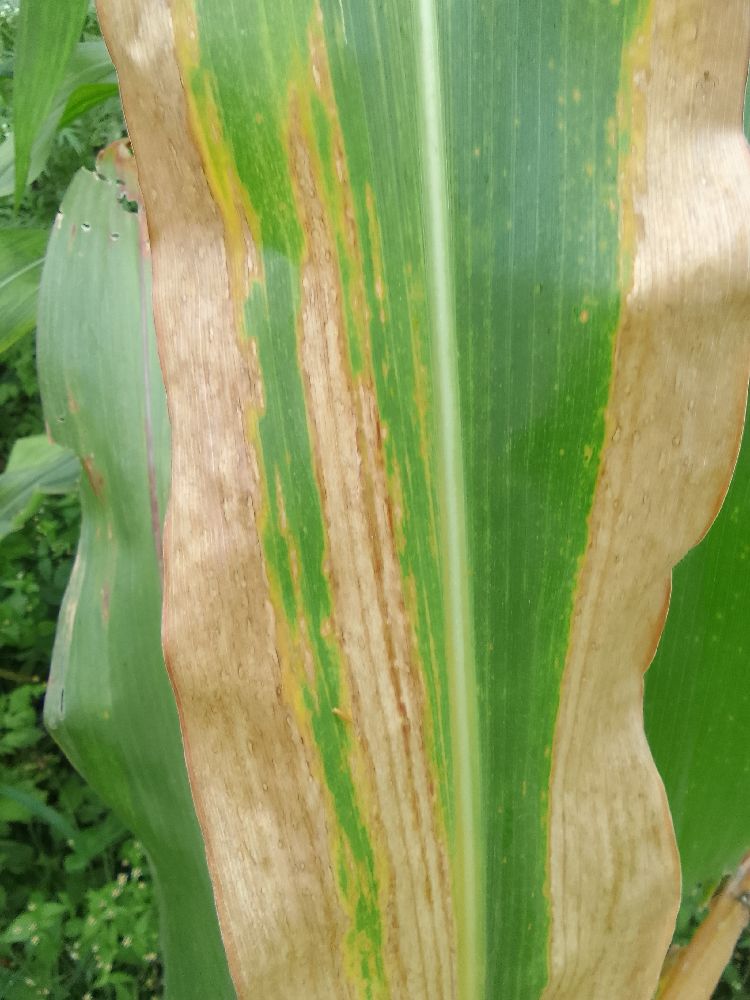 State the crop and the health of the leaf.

maize, maize lethal necrosis
